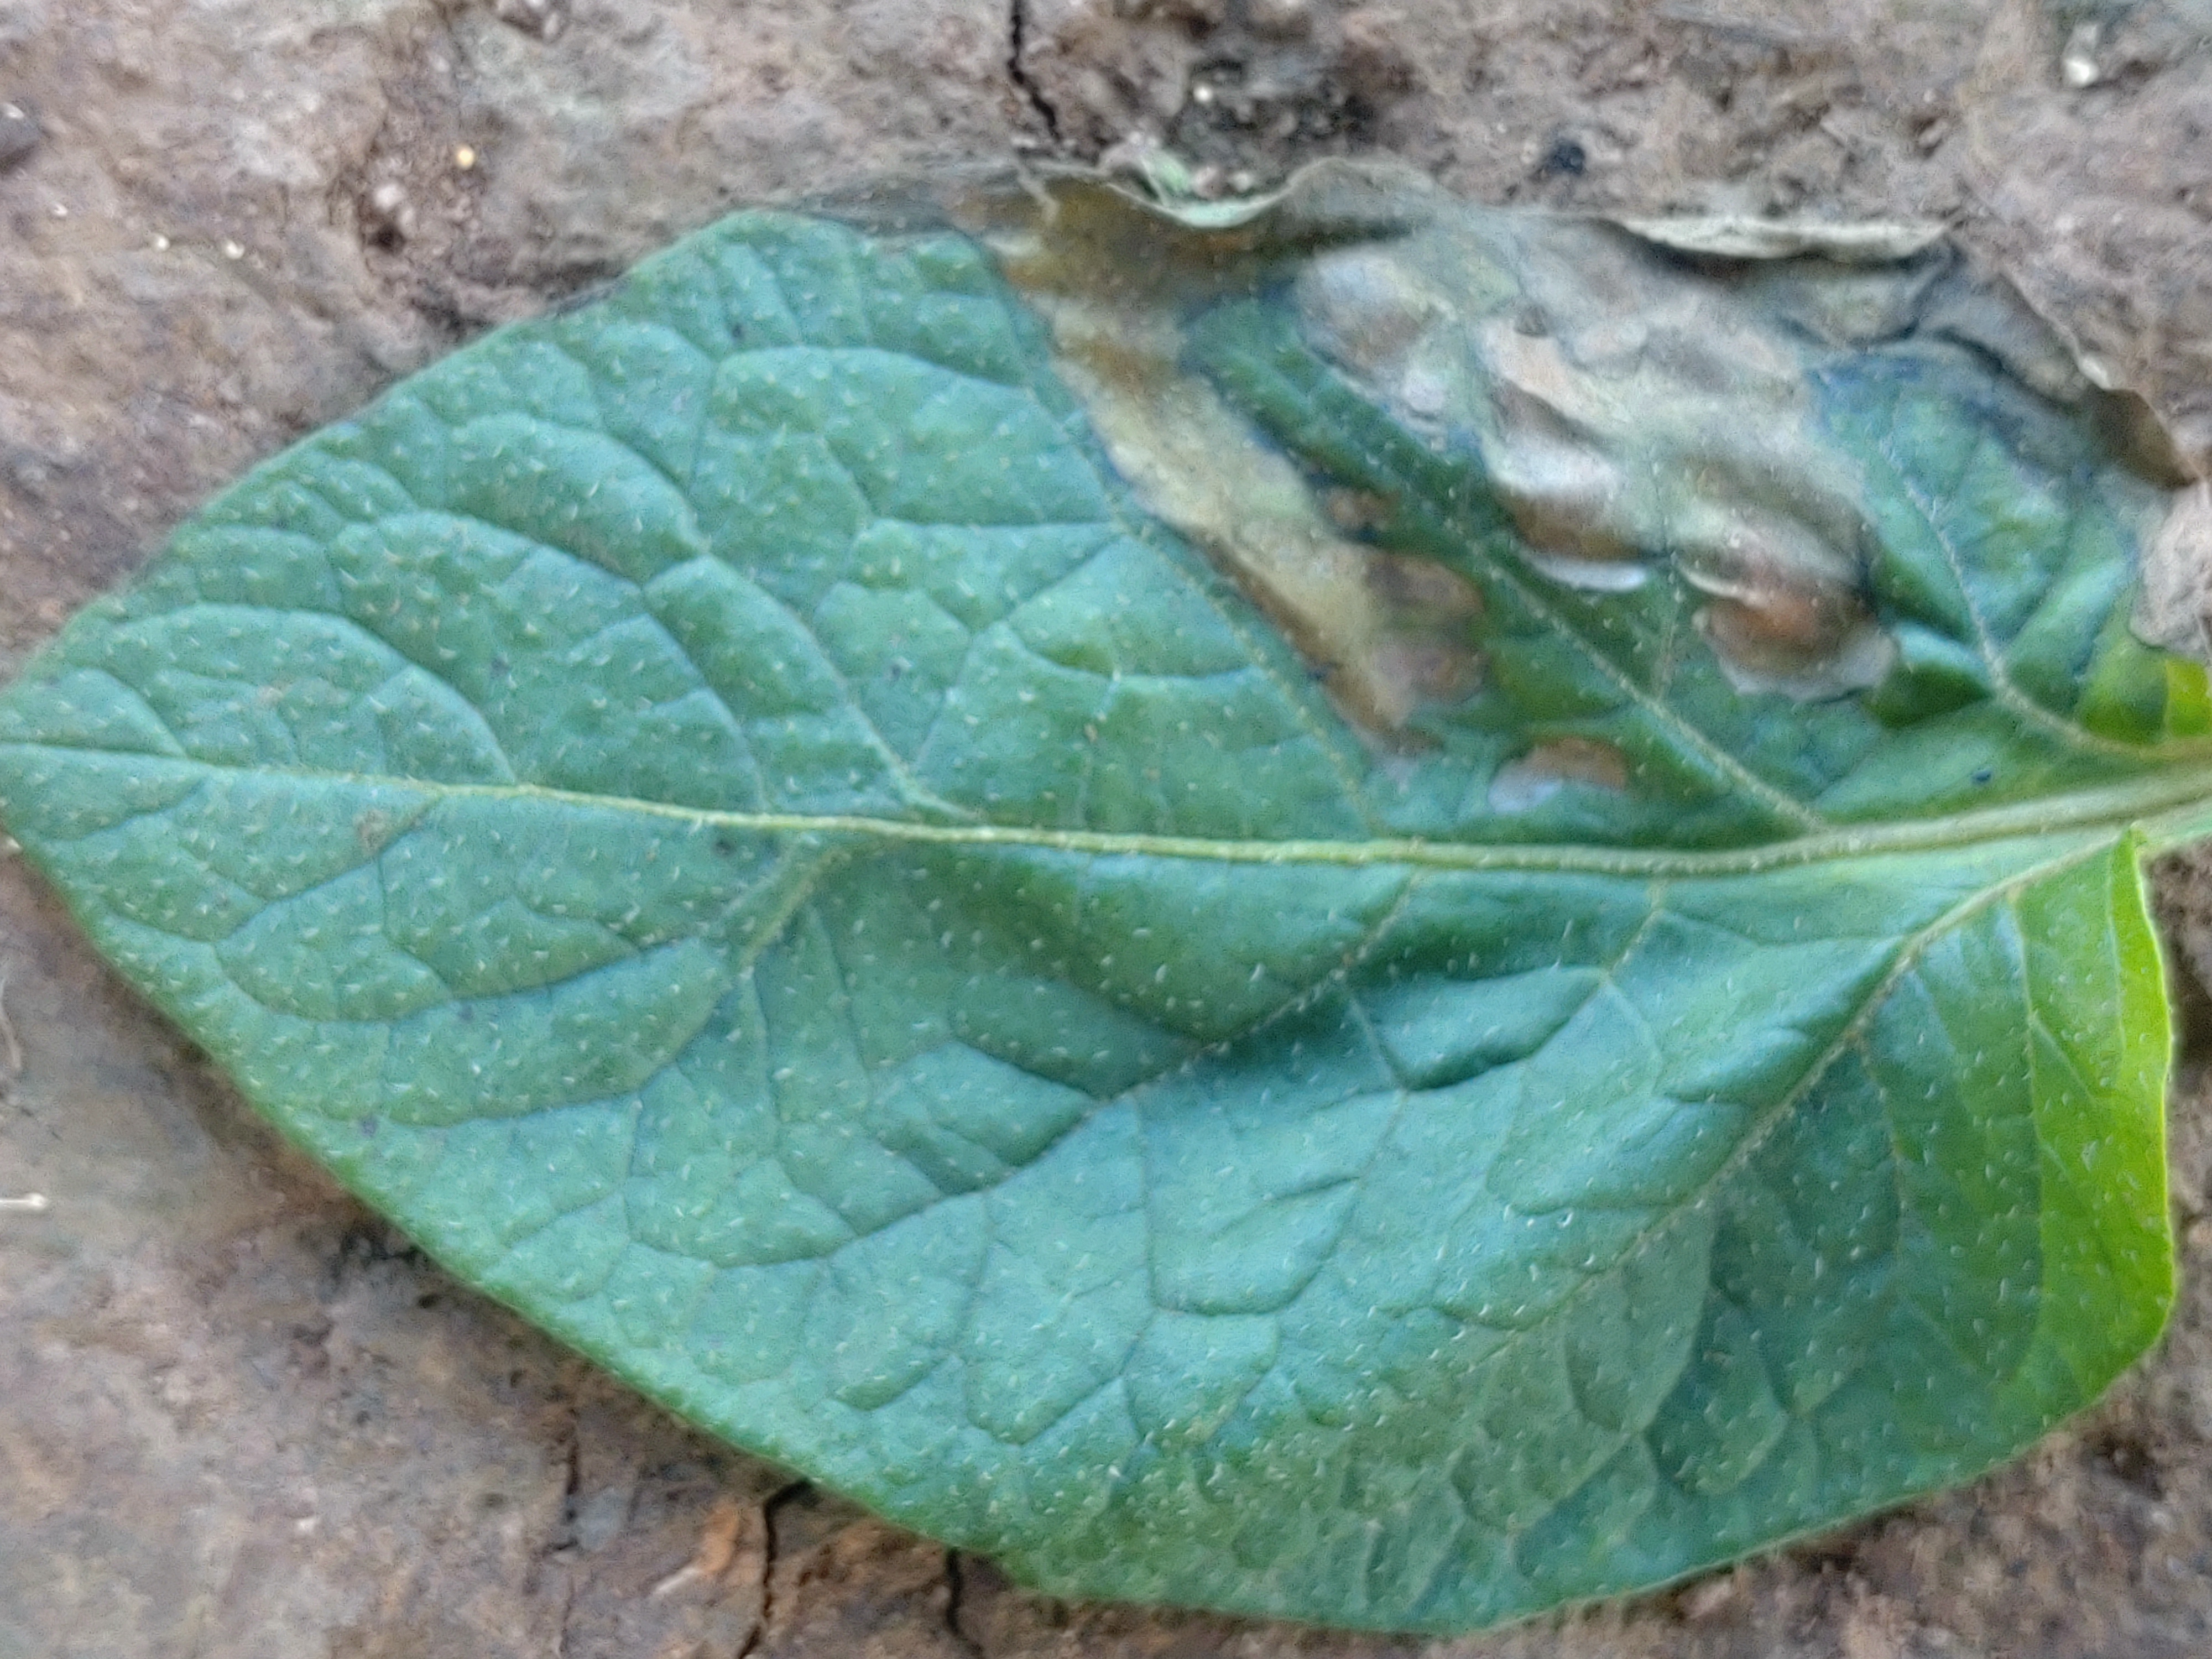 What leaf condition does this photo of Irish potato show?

early blight
